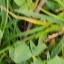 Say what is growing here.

unstructured weed
